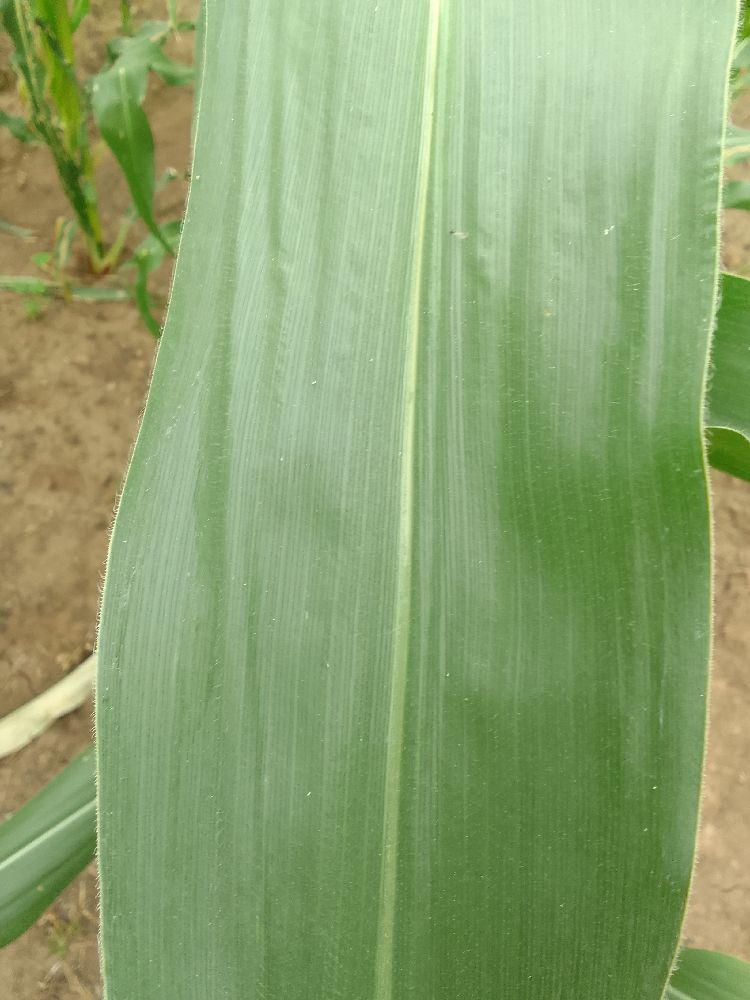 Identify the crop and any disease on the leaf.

maize, healthy
